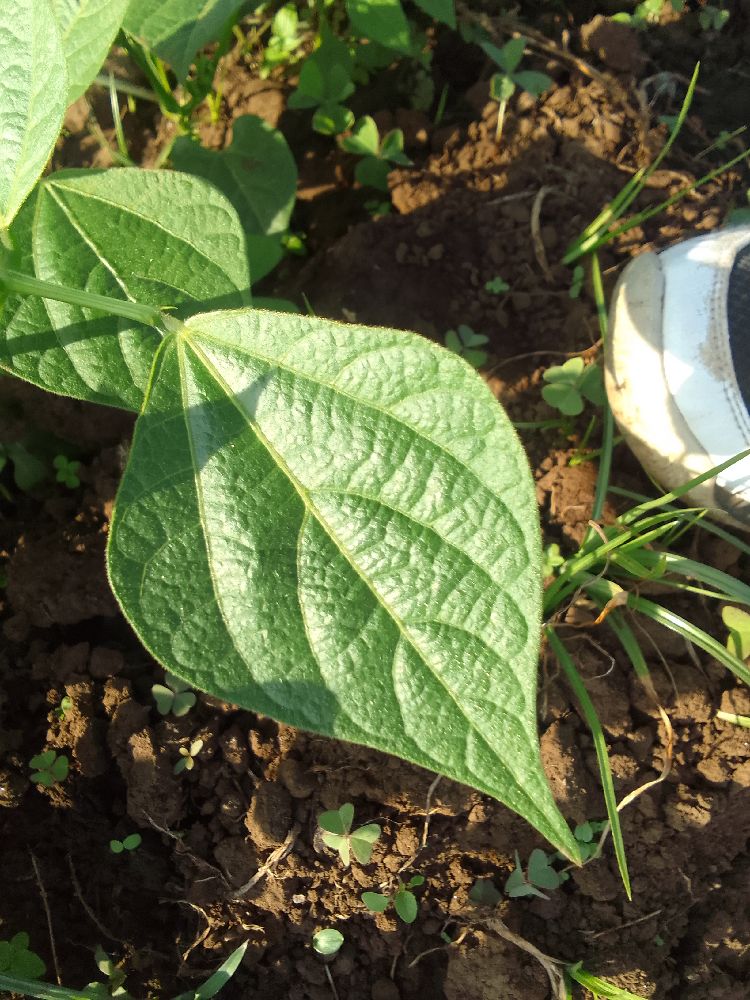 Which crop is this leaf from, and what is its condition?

common bean, healthy
